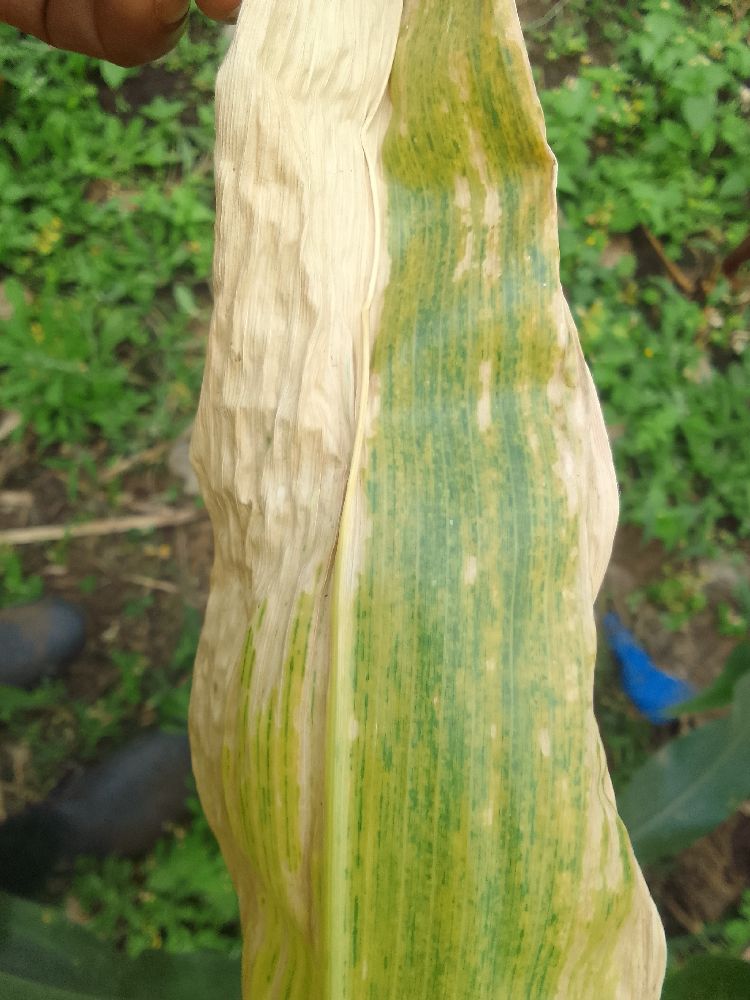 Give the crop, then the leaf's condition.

maize, maize lethal necrosis
